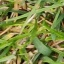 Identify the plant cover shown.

grass
